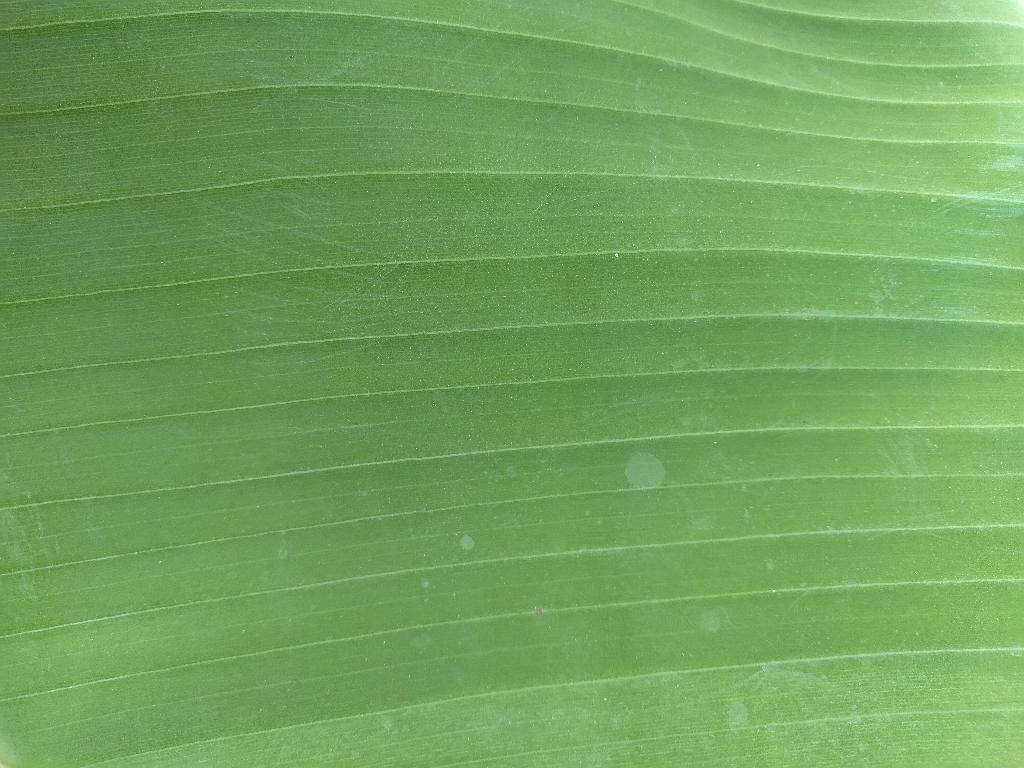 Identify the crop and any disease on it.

banana, healthy
